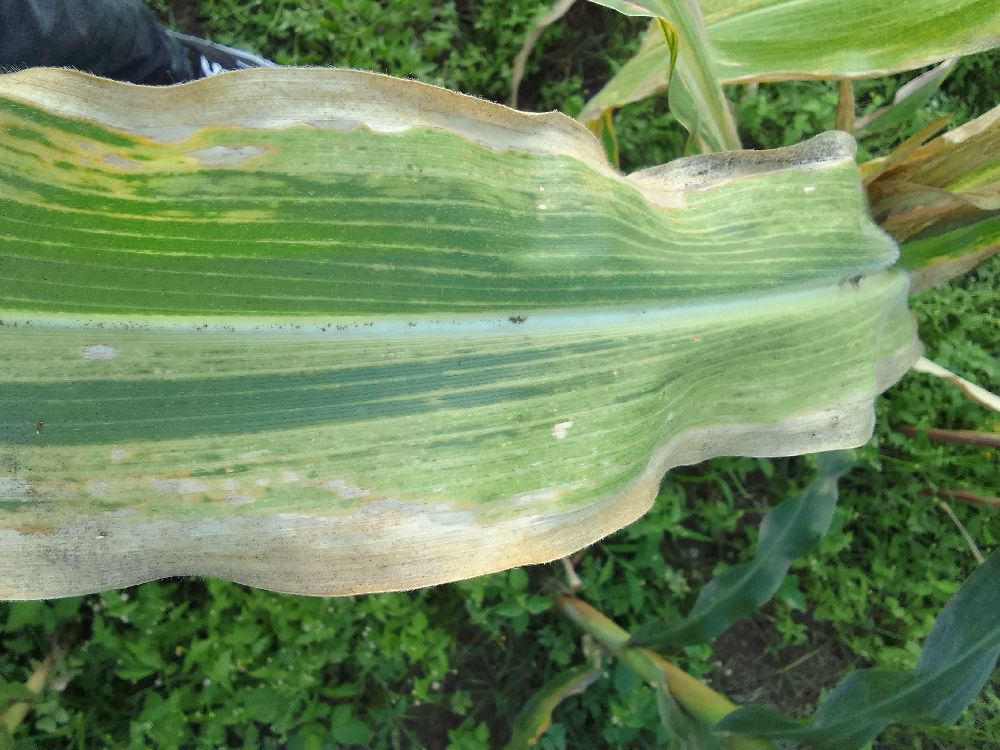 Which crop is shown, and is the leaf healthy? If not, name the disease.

maize, maize lethal necrosis
